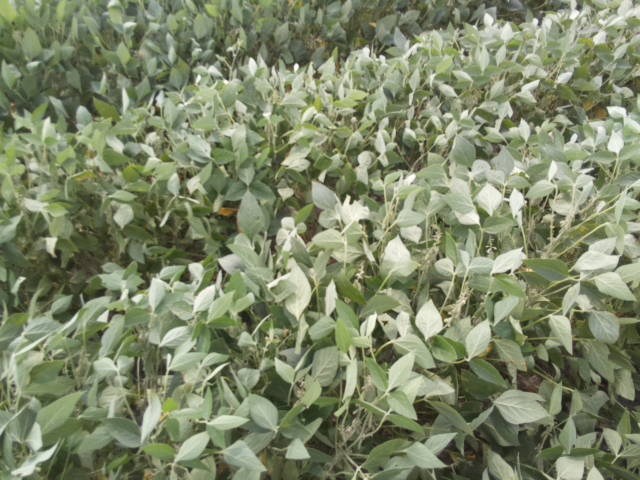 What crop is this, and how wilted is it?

soybean, slight leaflet or petiole turgor loss in upper canopy
